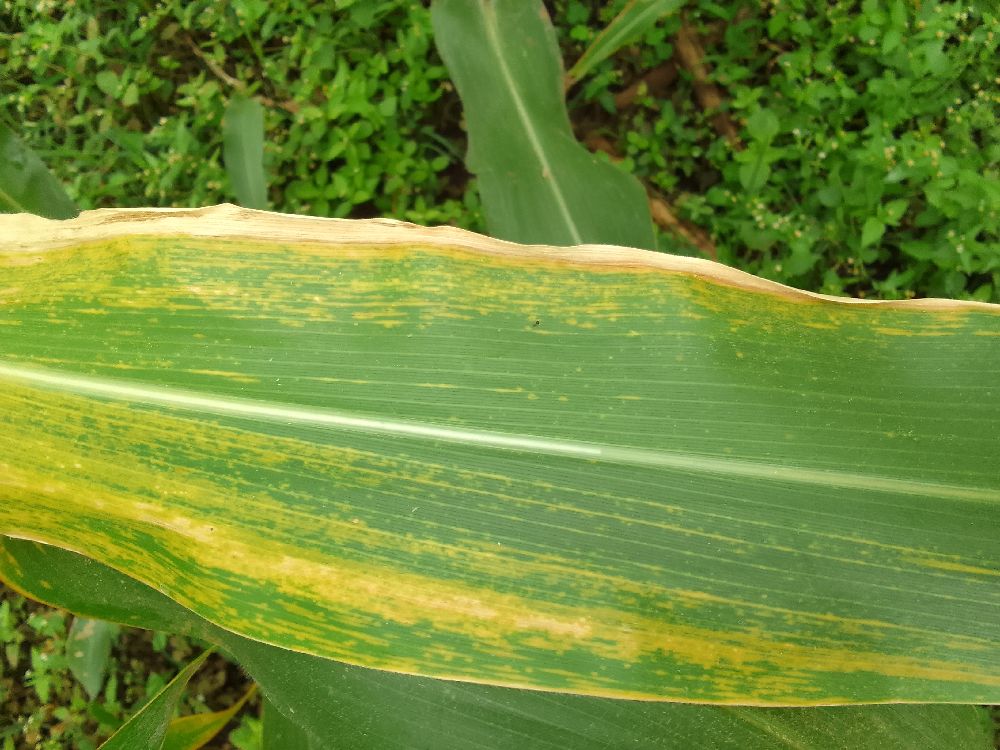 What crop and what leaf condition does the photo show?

maize, maize lethal necrosis
